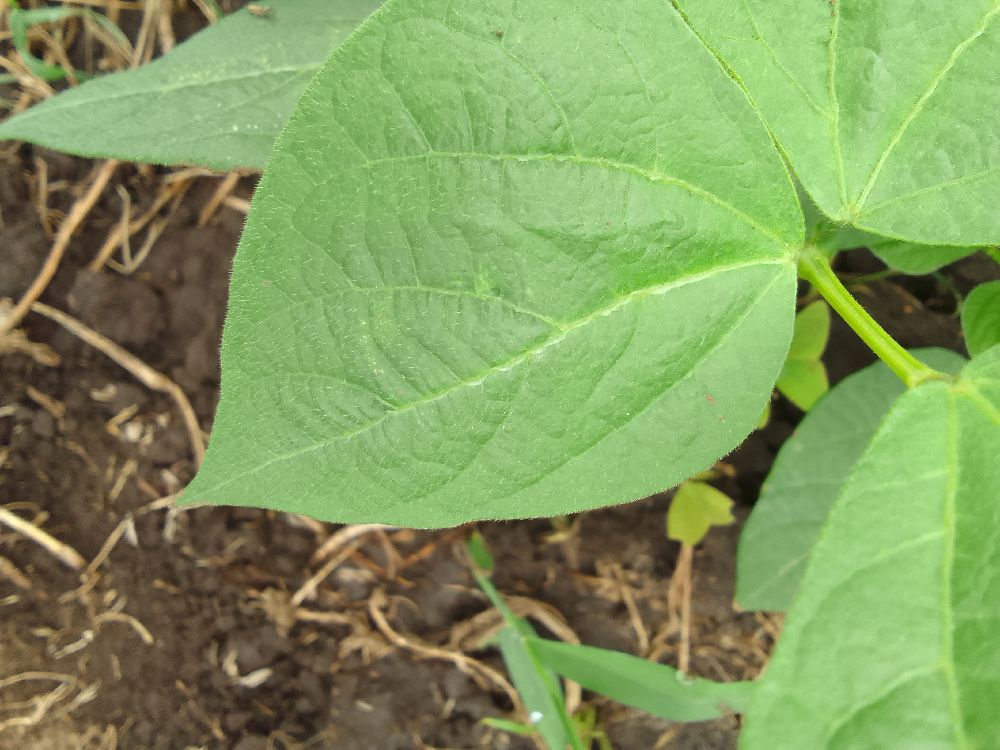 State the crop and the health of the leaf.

common bean, healthy
